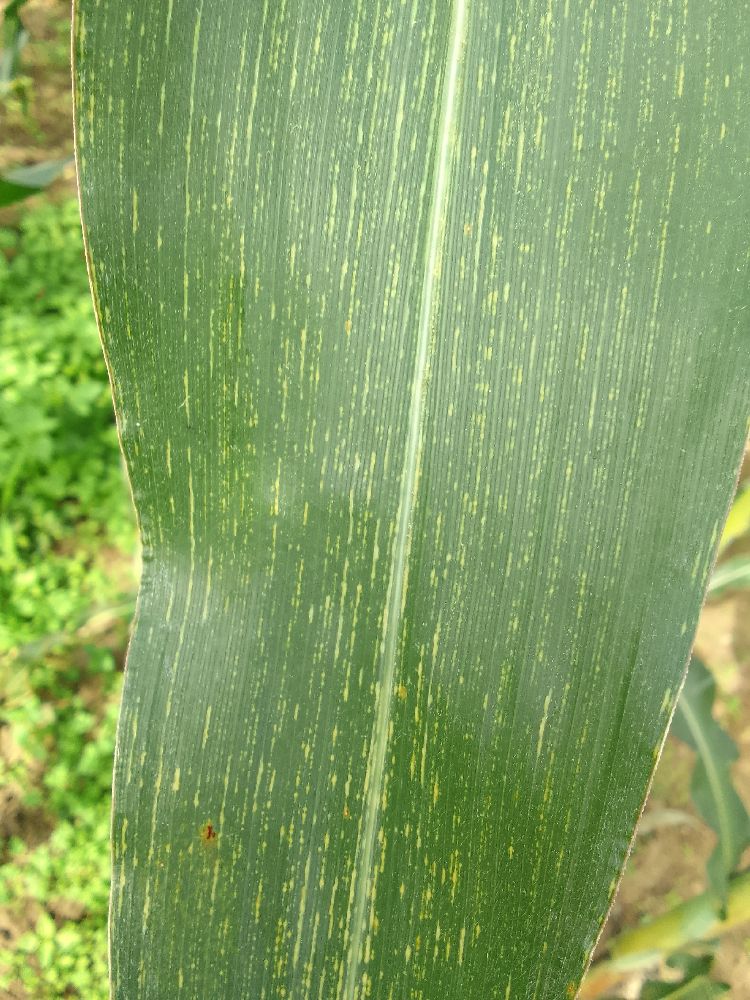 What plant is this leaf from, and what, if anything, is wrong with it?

maize, maize streak virus
